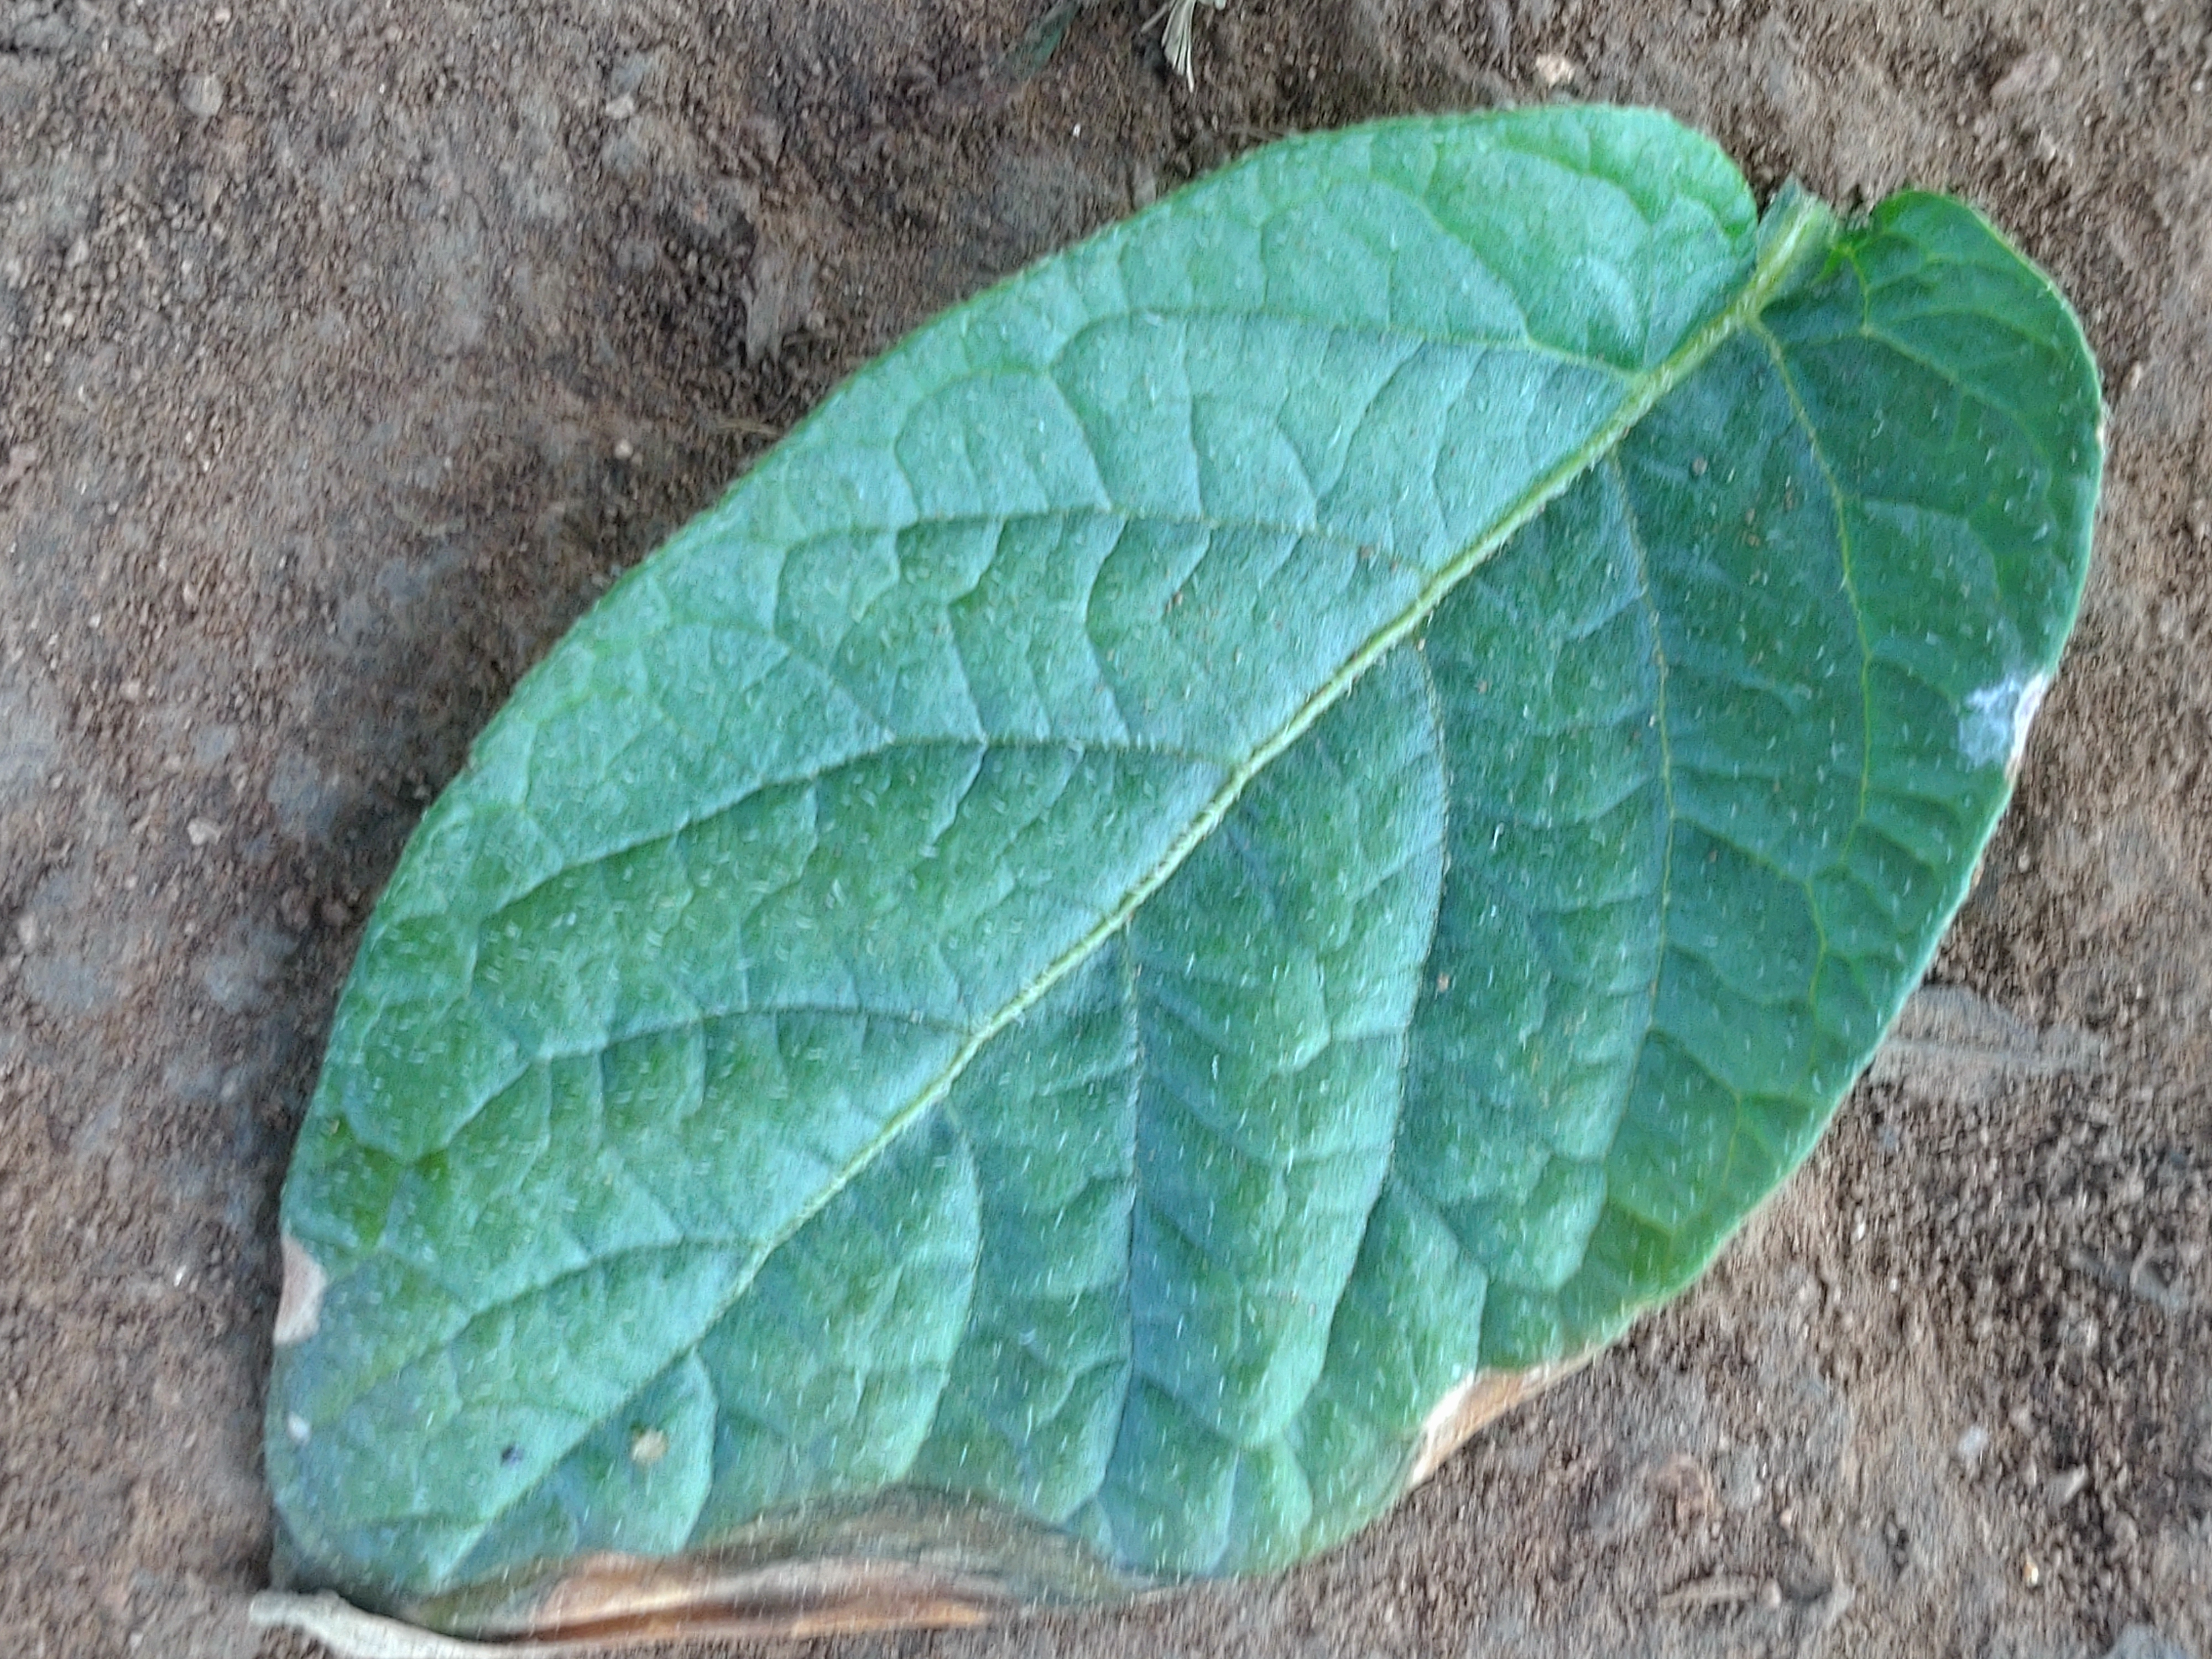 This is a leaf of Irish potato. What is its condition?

early blight
